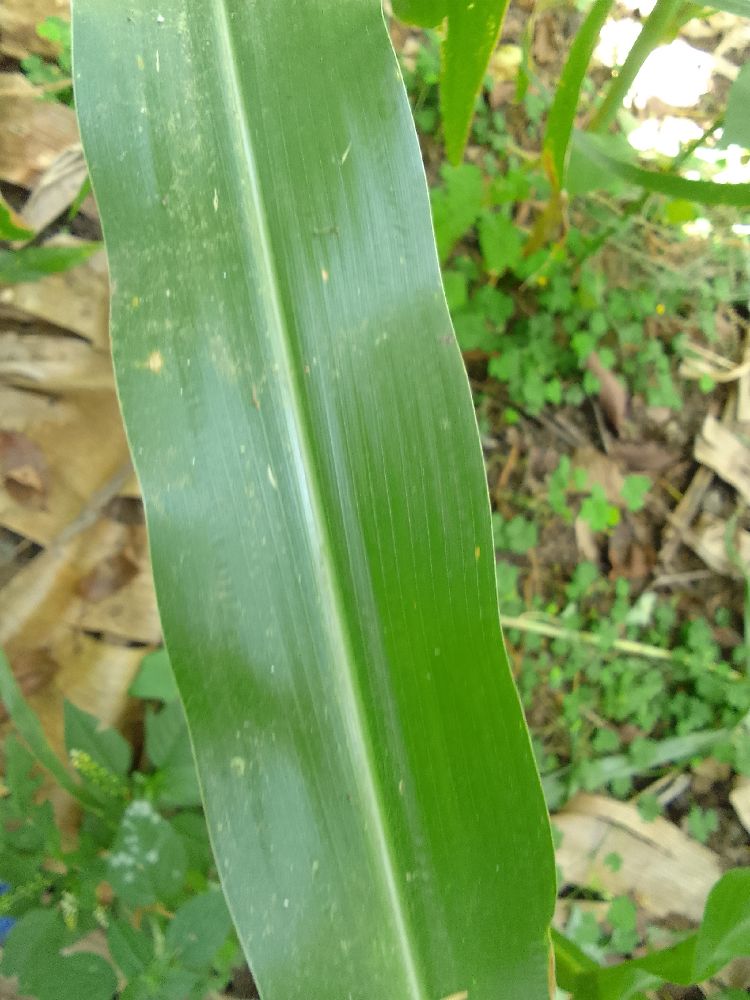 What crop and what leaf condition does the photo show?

maize, healthy
